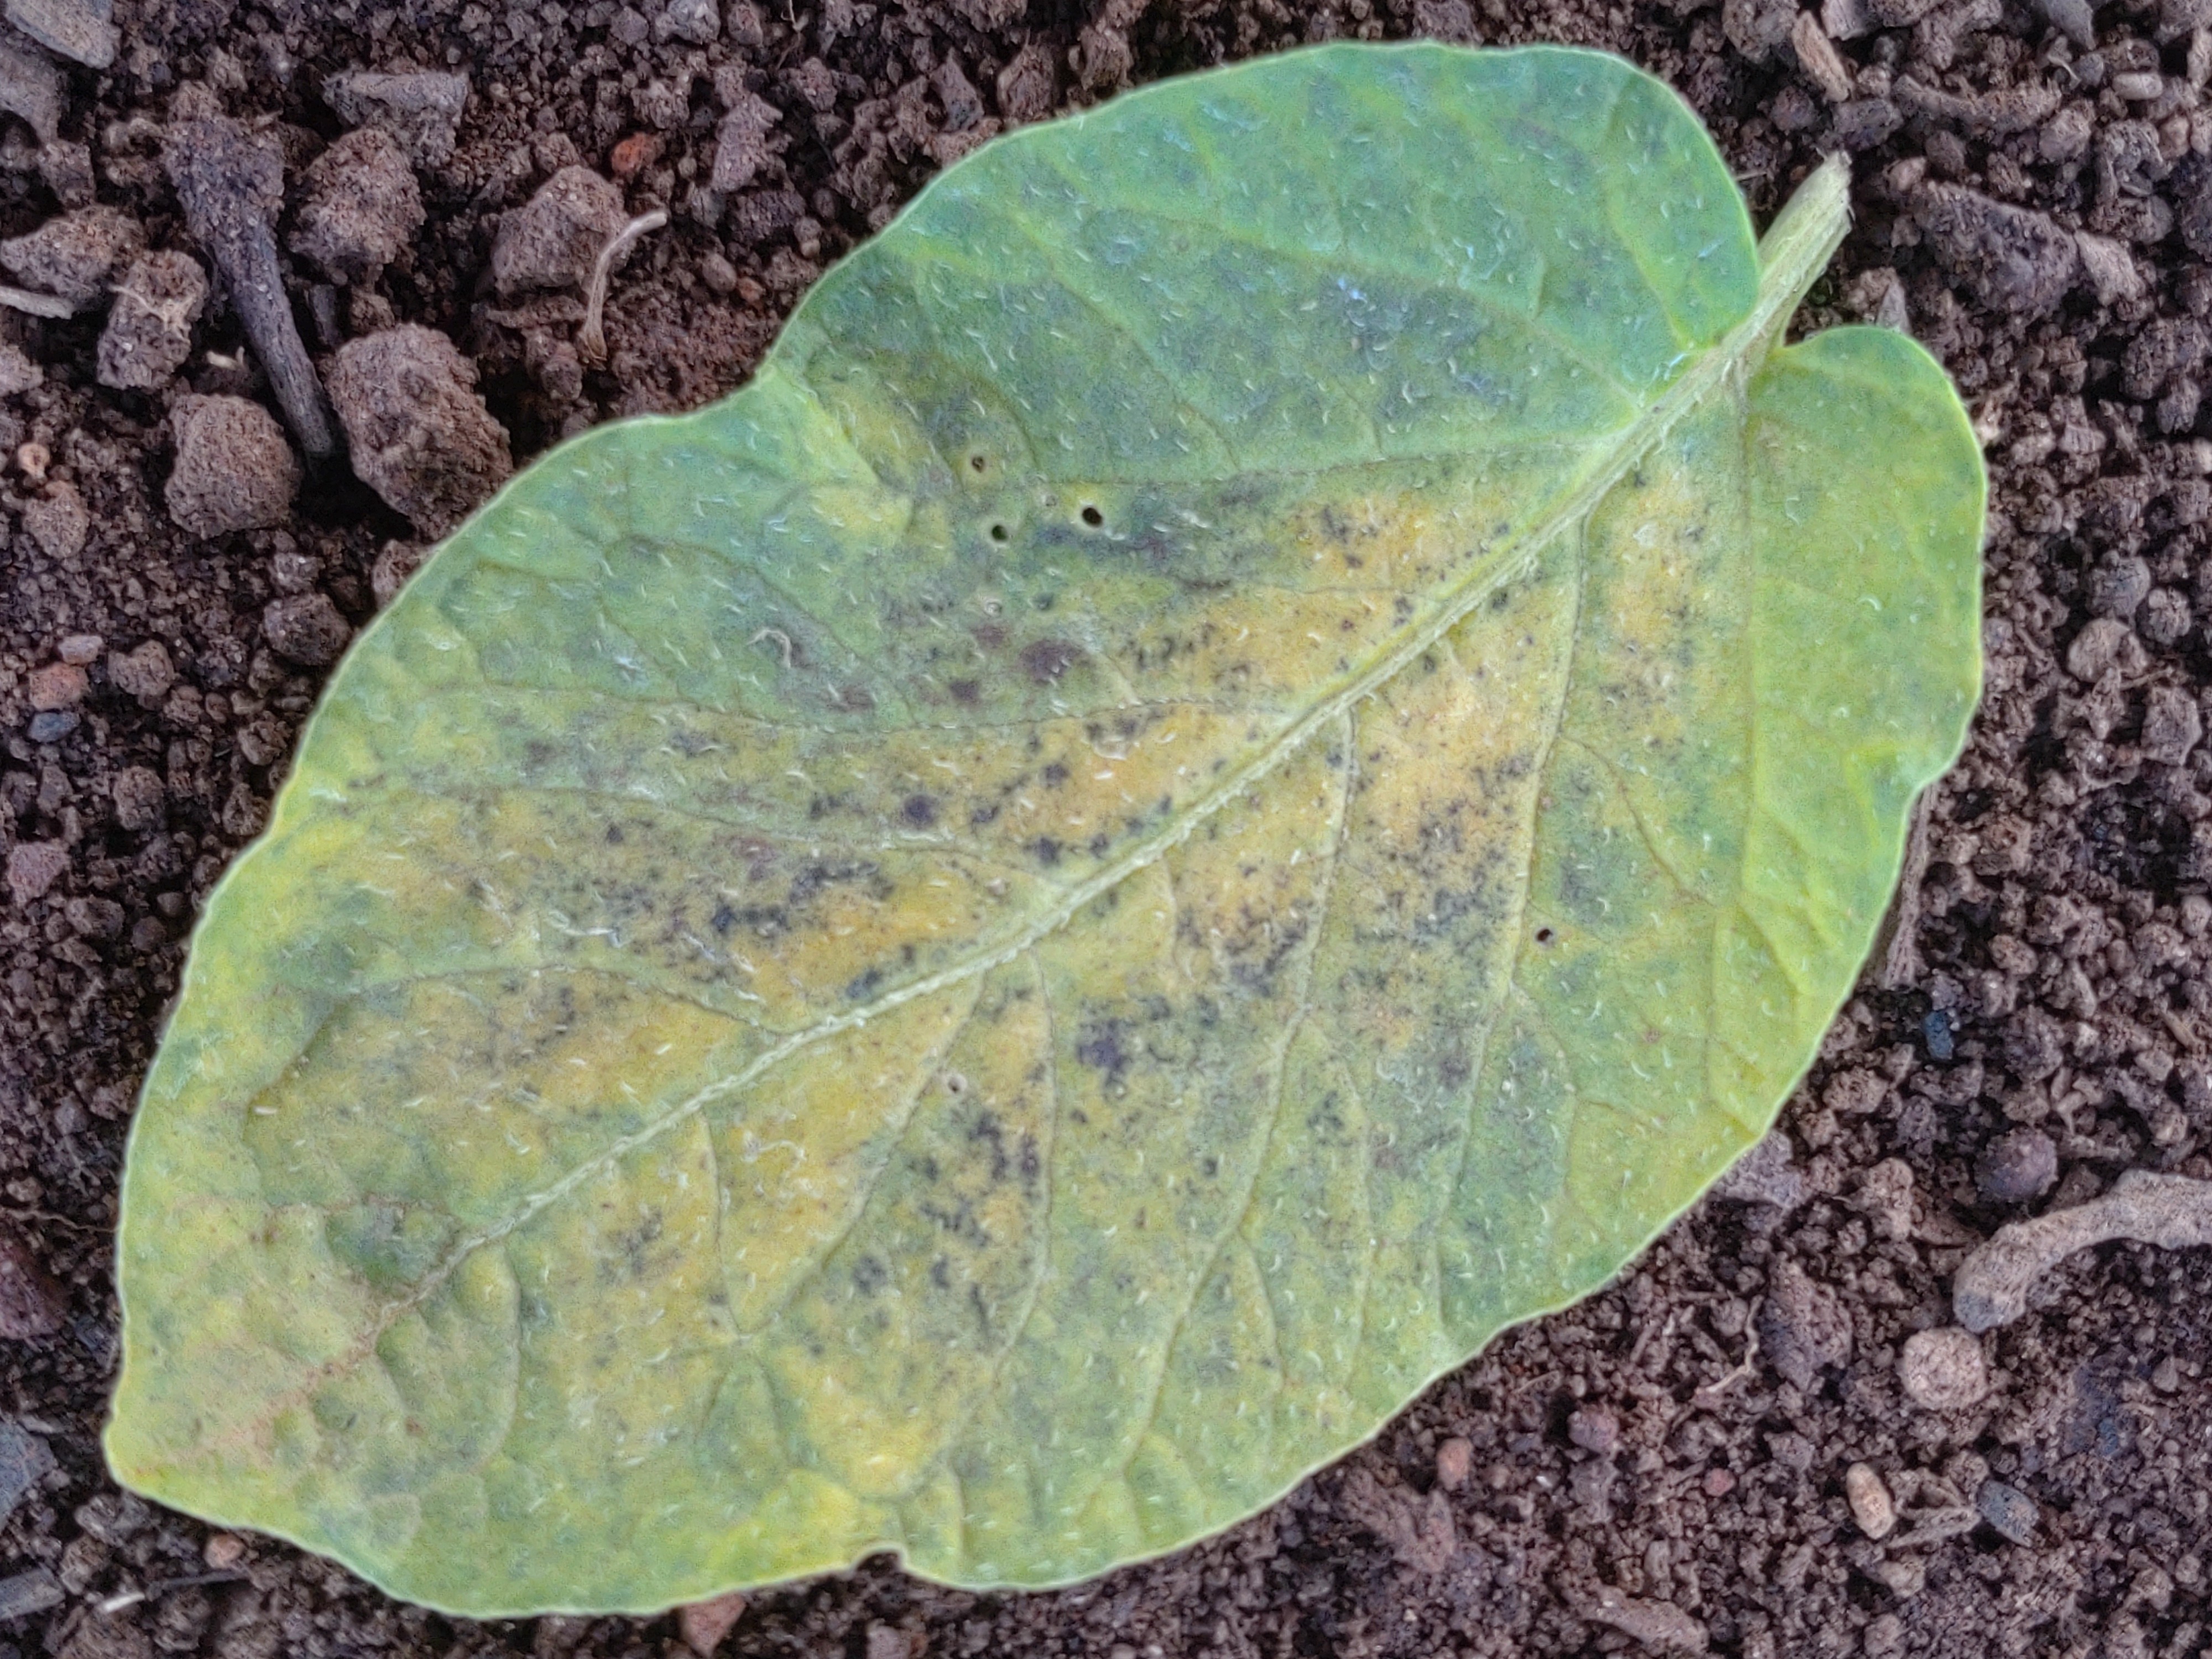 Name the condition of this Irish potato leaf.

late blight
